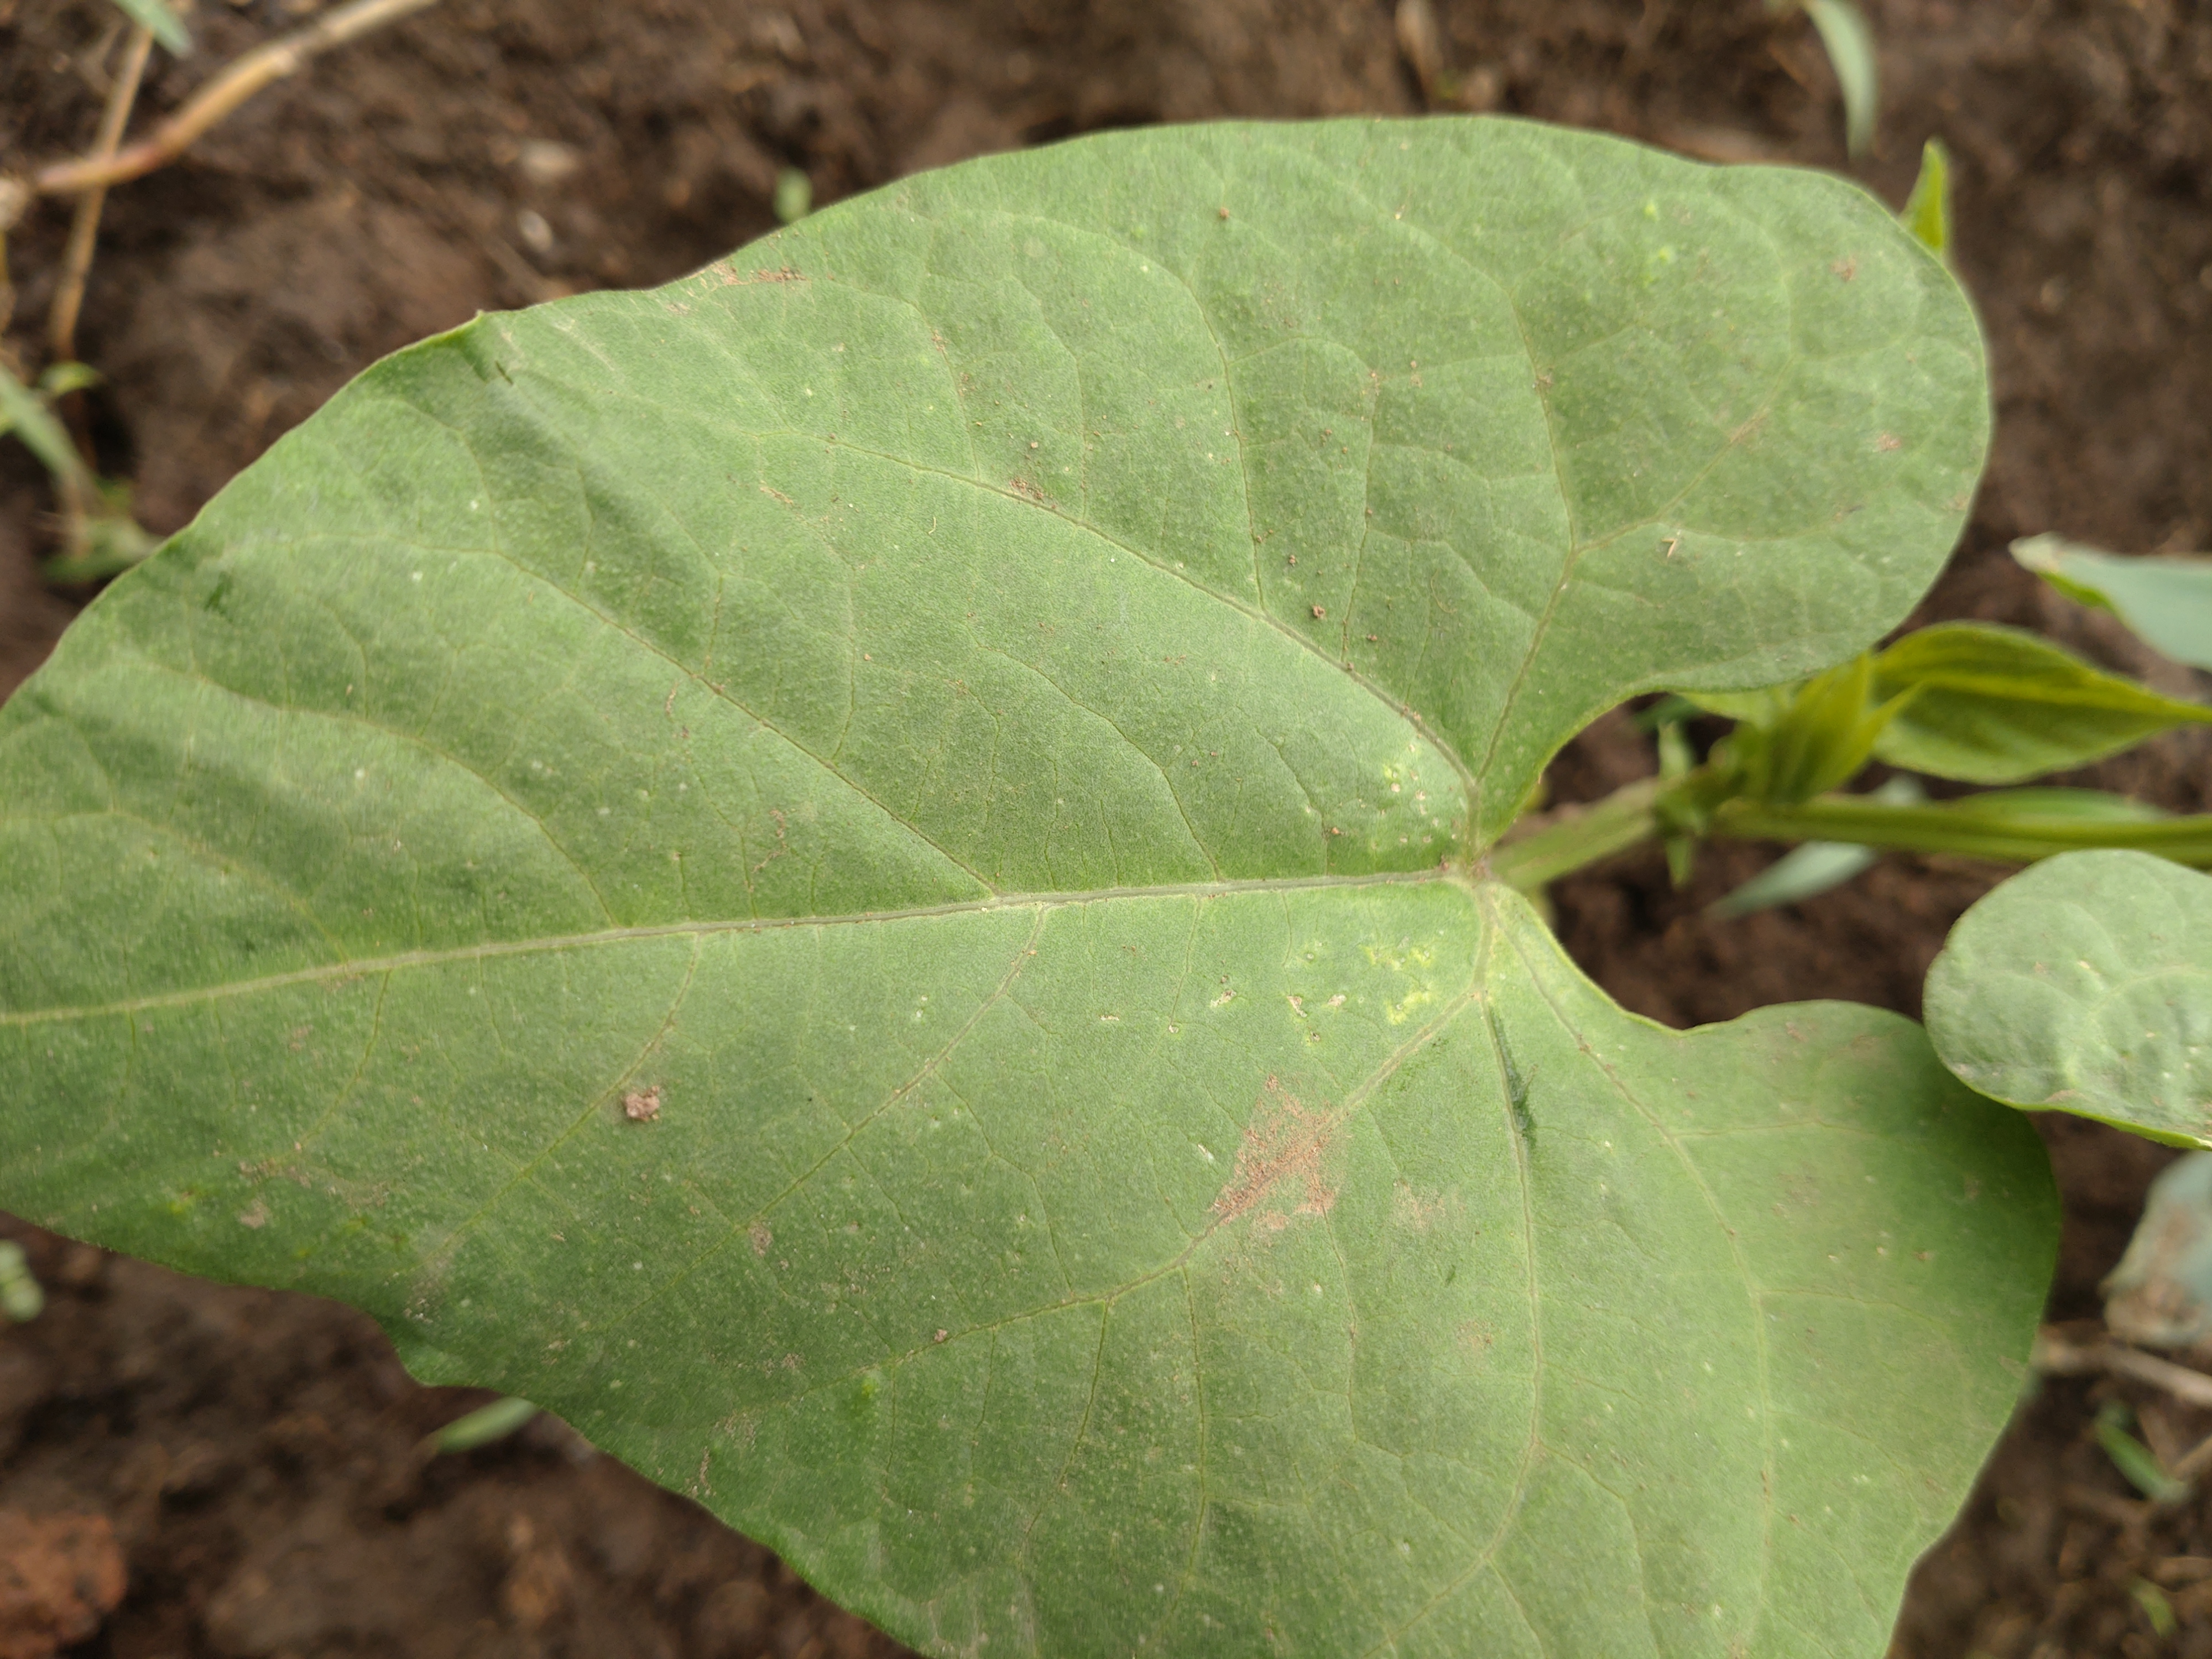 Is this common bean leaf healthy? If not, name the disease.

healthy
